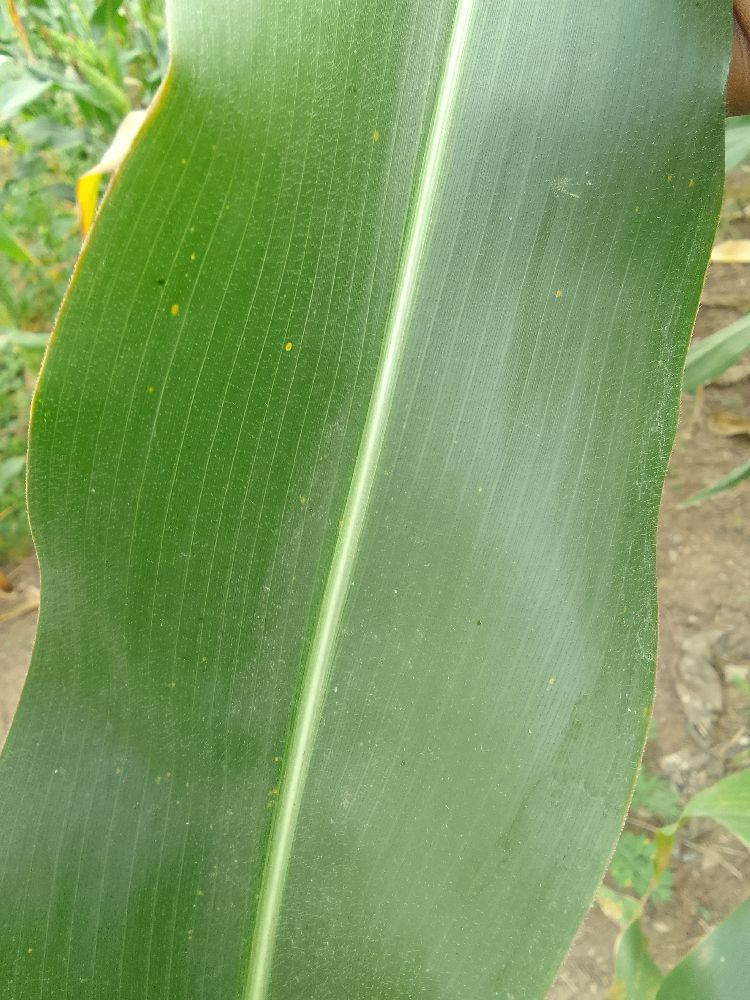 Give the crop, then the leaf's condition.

maize, healthy
